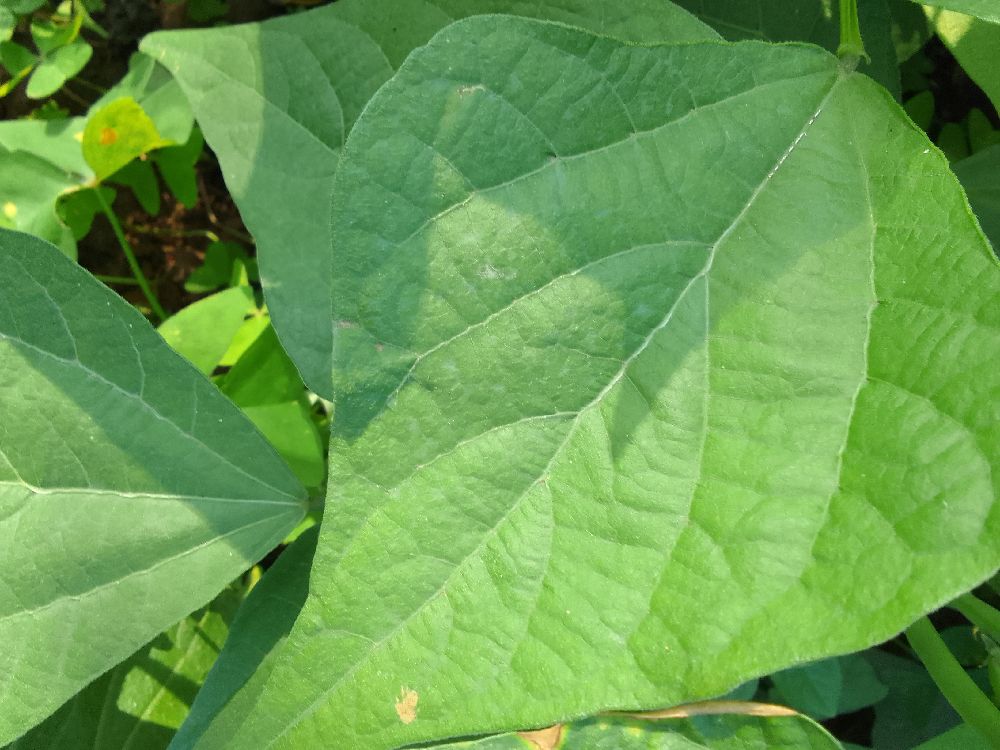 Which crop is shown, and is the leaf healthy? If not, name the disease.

common bean, healthy
